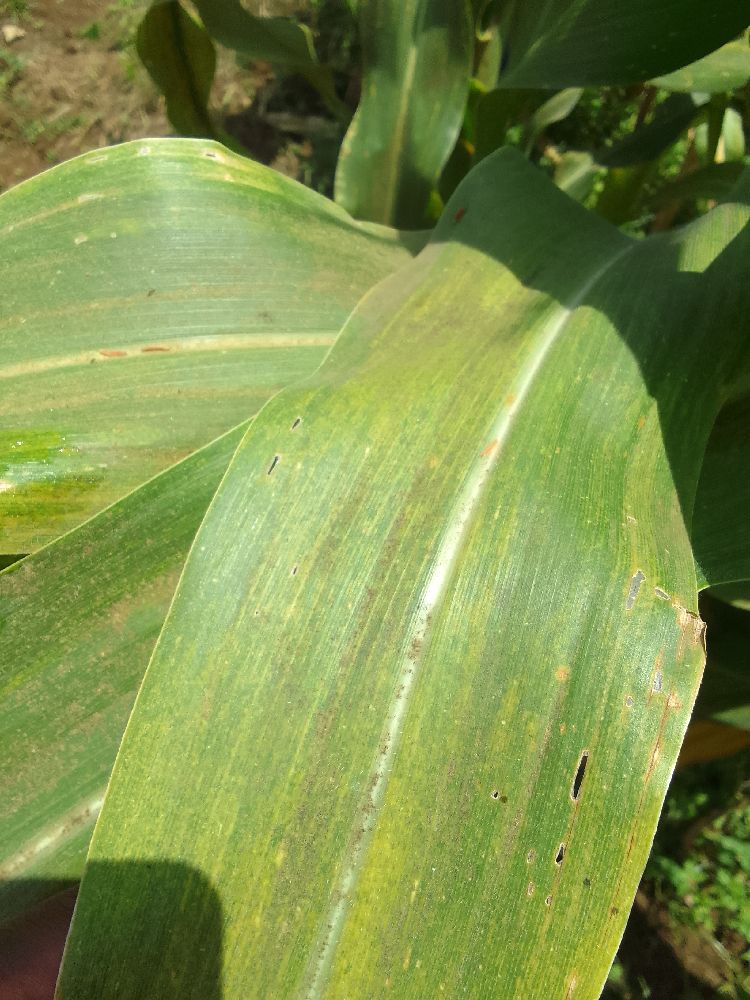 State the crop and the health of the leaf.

maize, maize lethal necrosis
